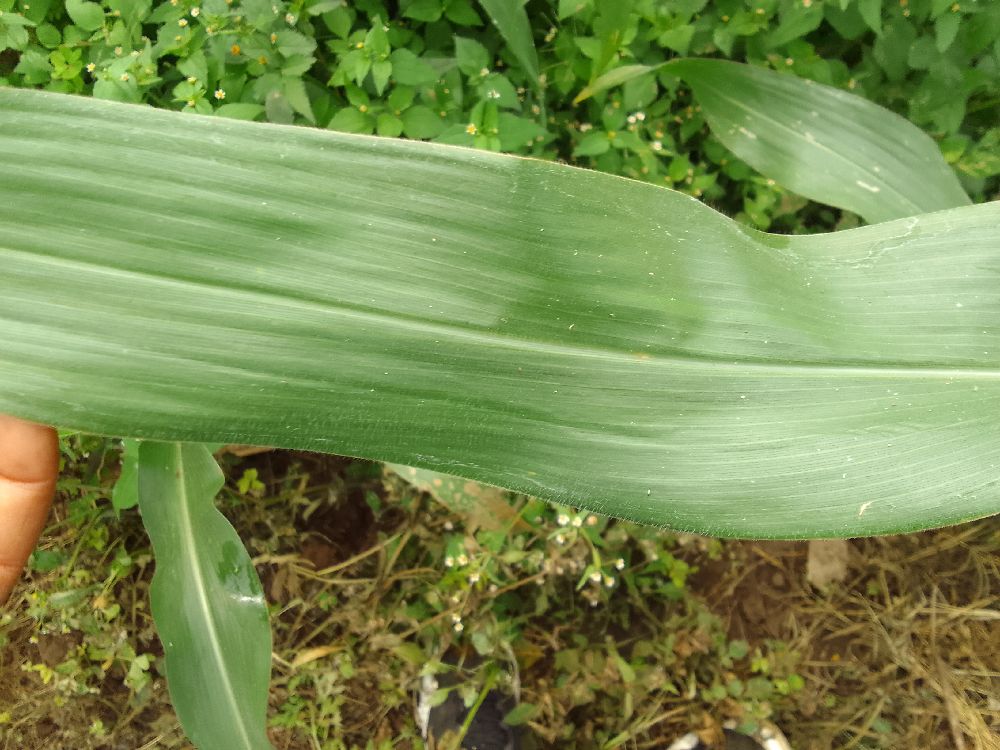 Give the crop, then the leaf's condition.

maize, healthy
